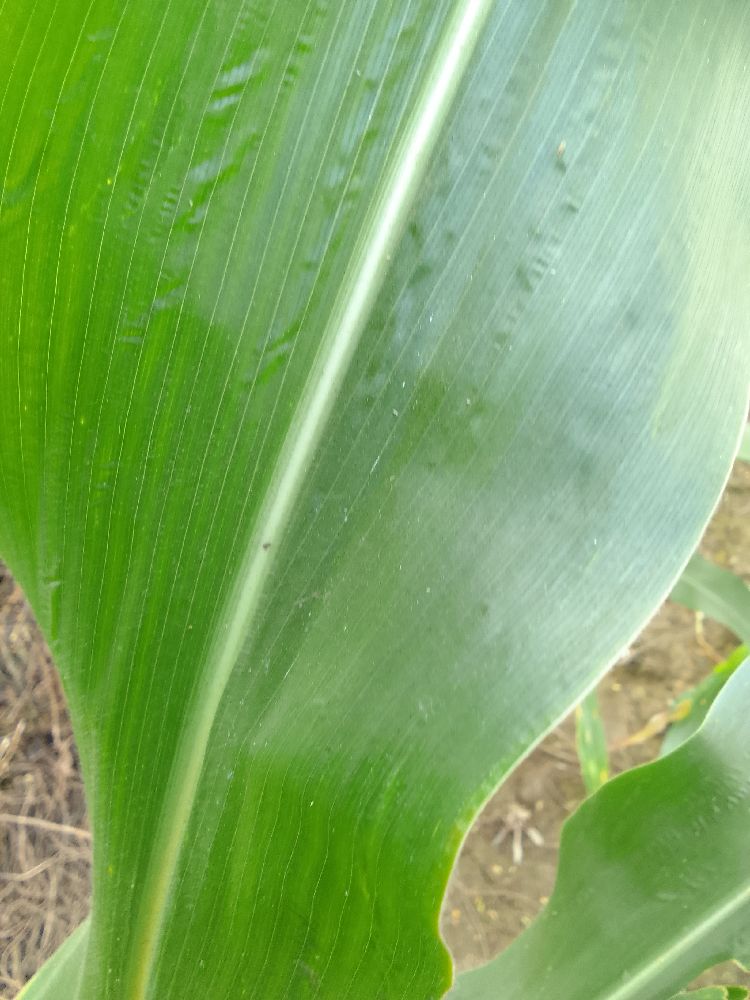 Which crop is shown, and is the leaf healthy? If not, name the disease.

maize, healthy
